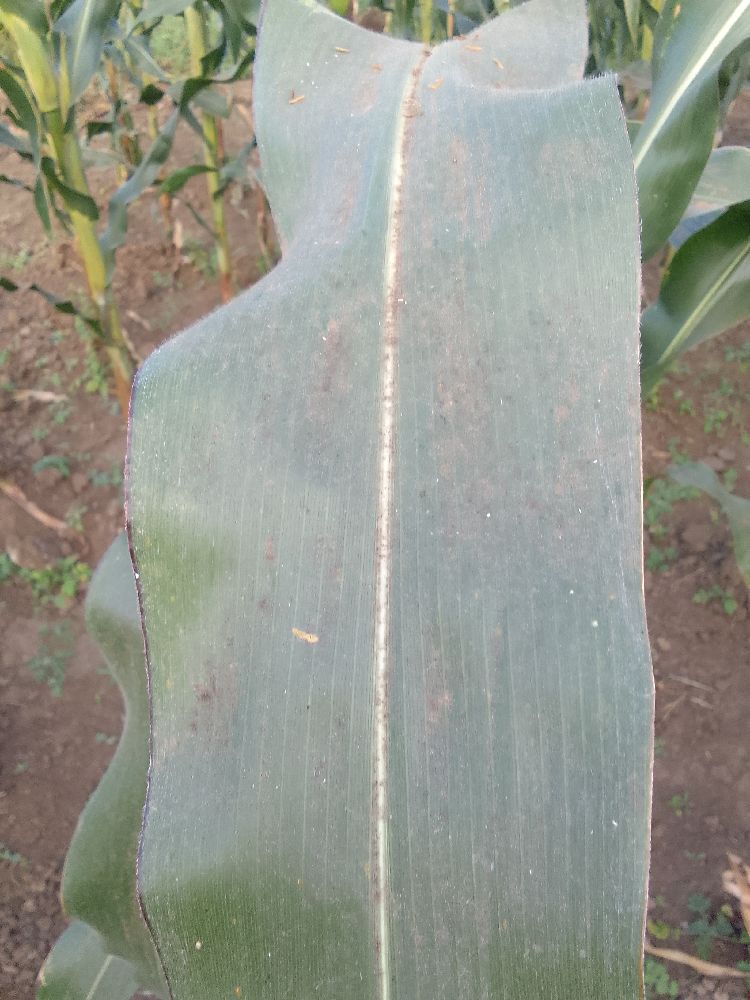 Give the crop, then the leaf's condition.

maize, healthy
